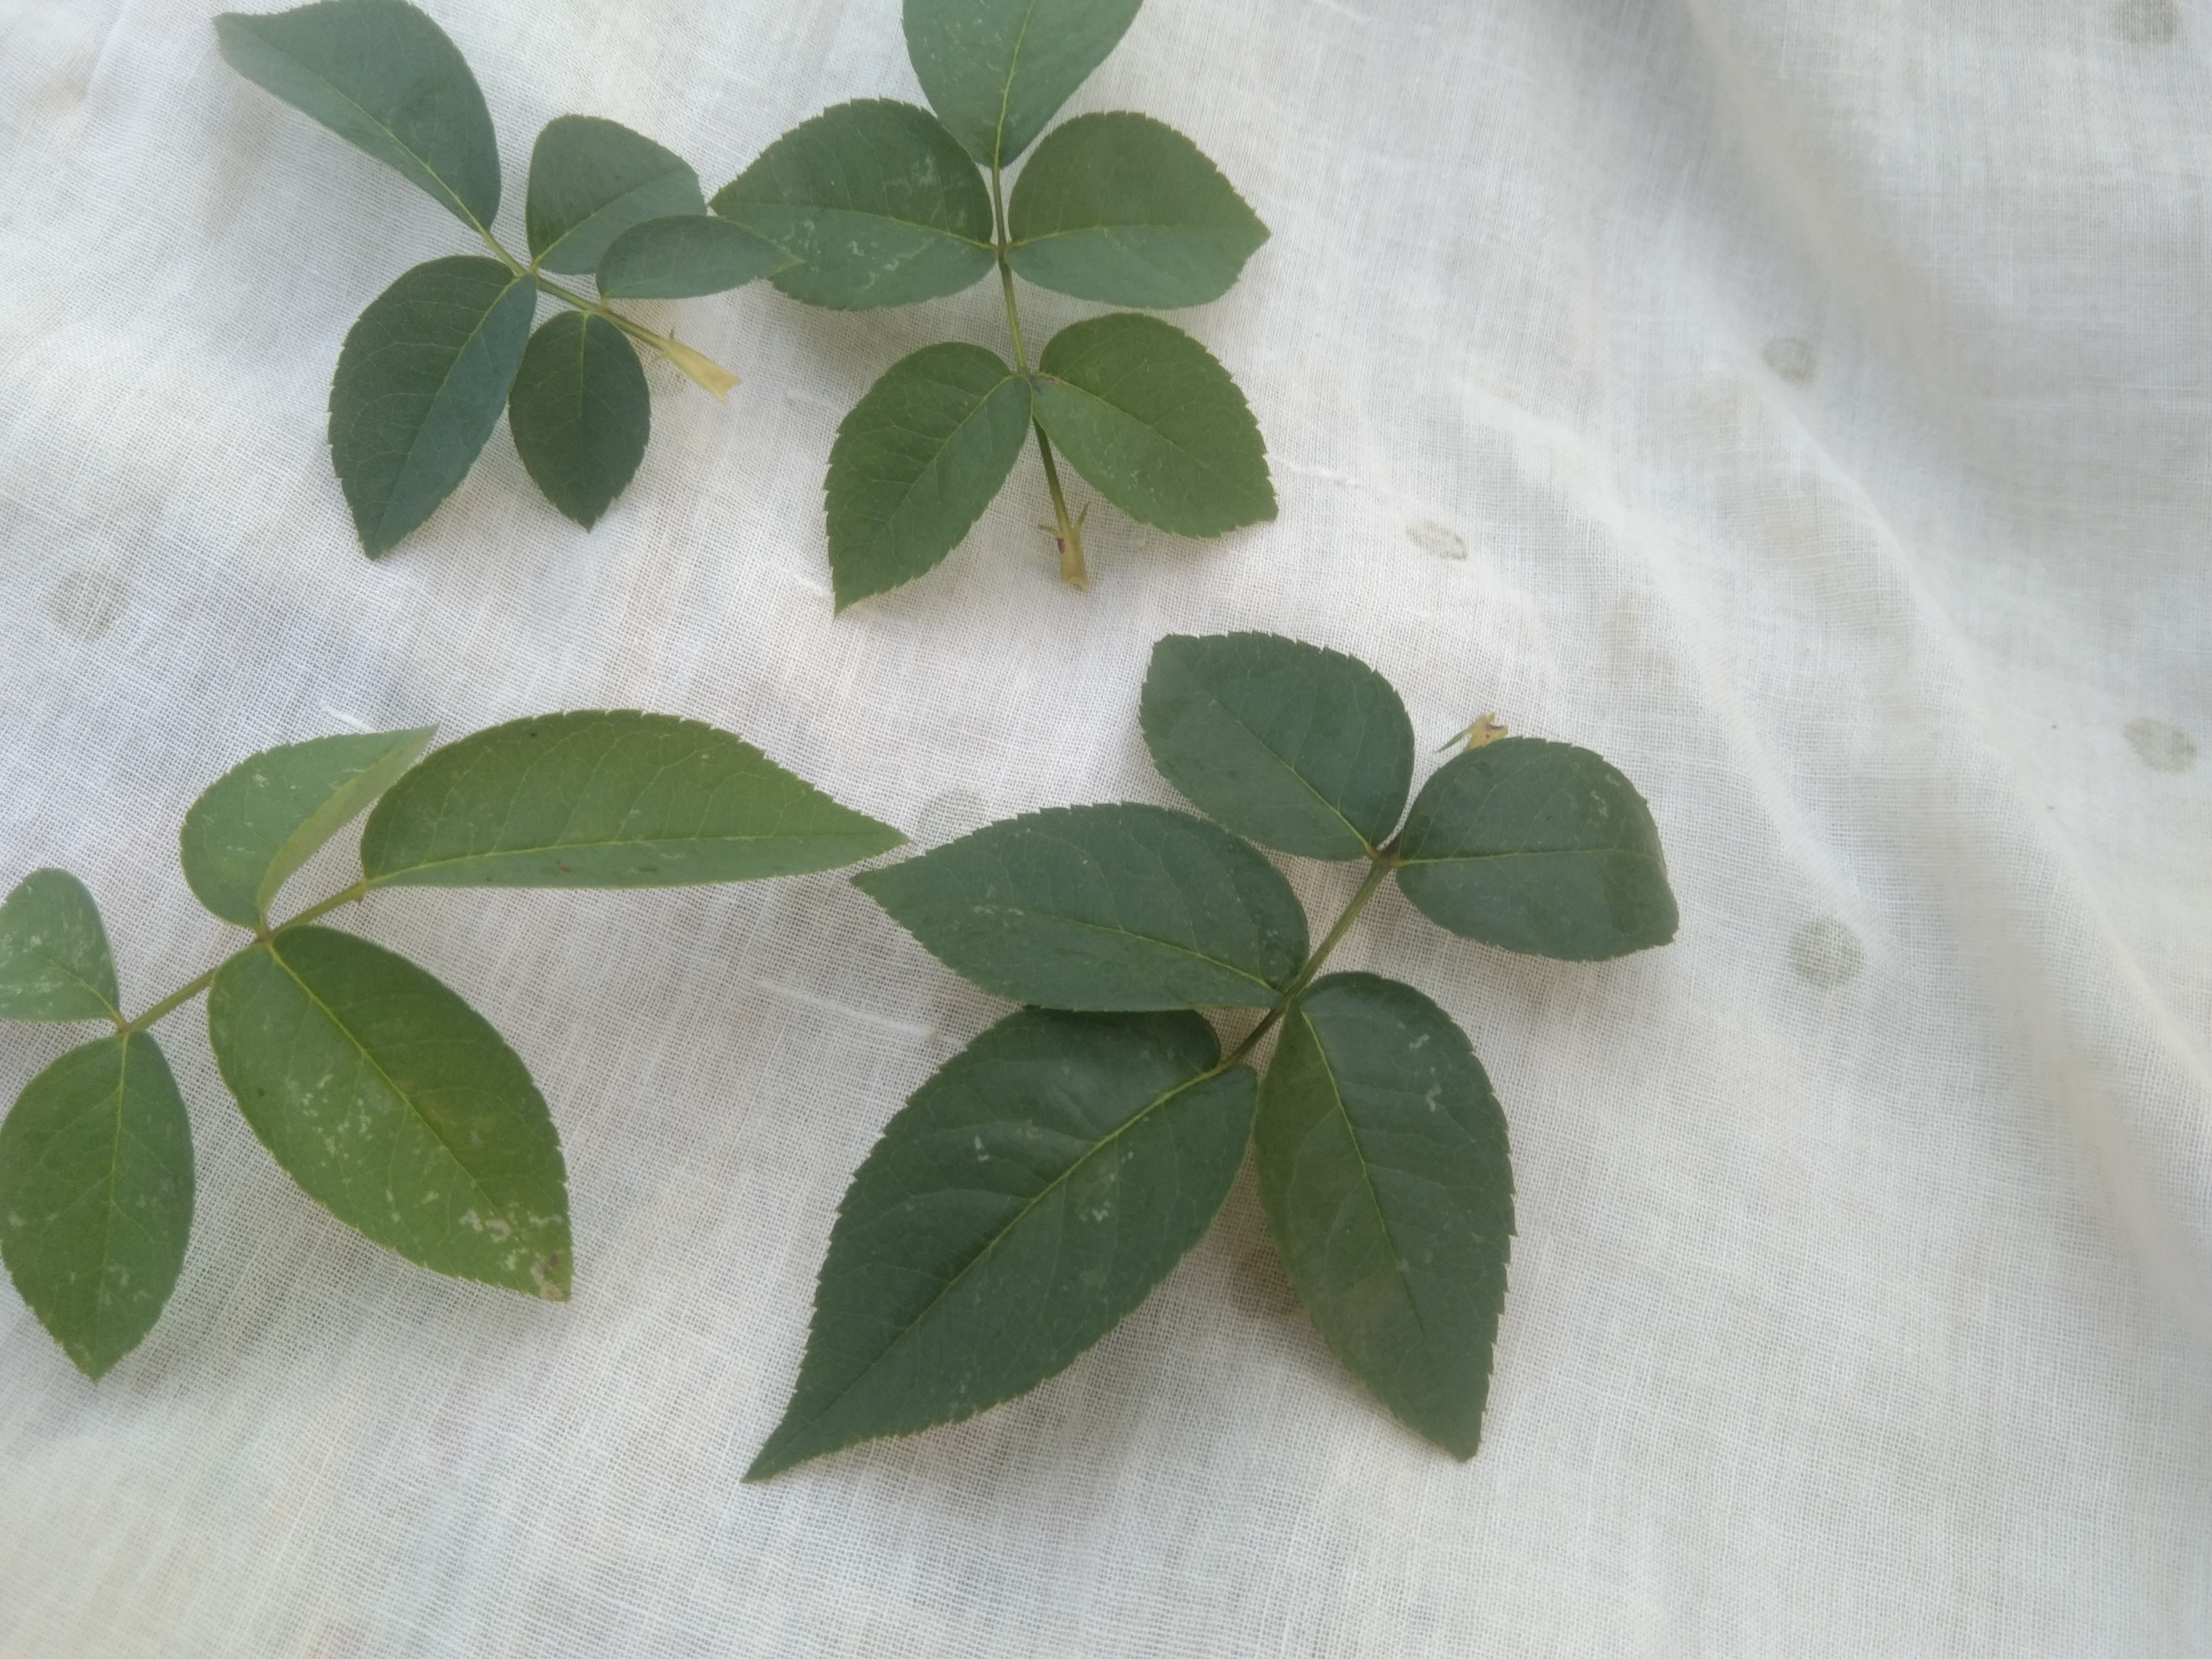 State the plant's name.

rose
